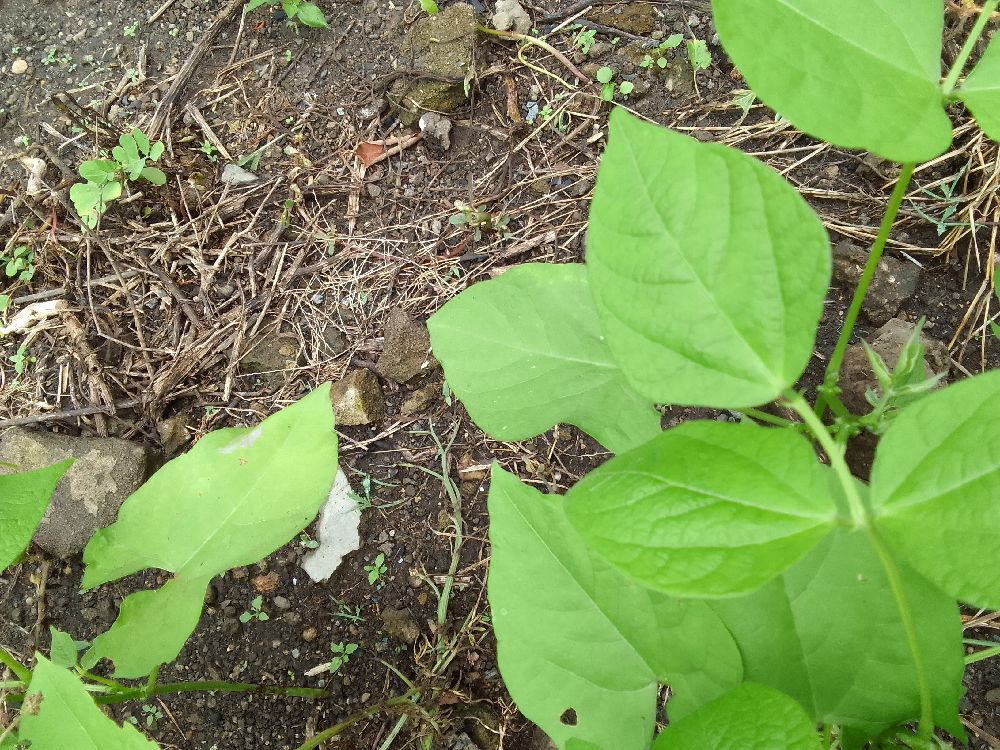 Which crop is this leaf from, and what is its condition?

common bean, healthy
